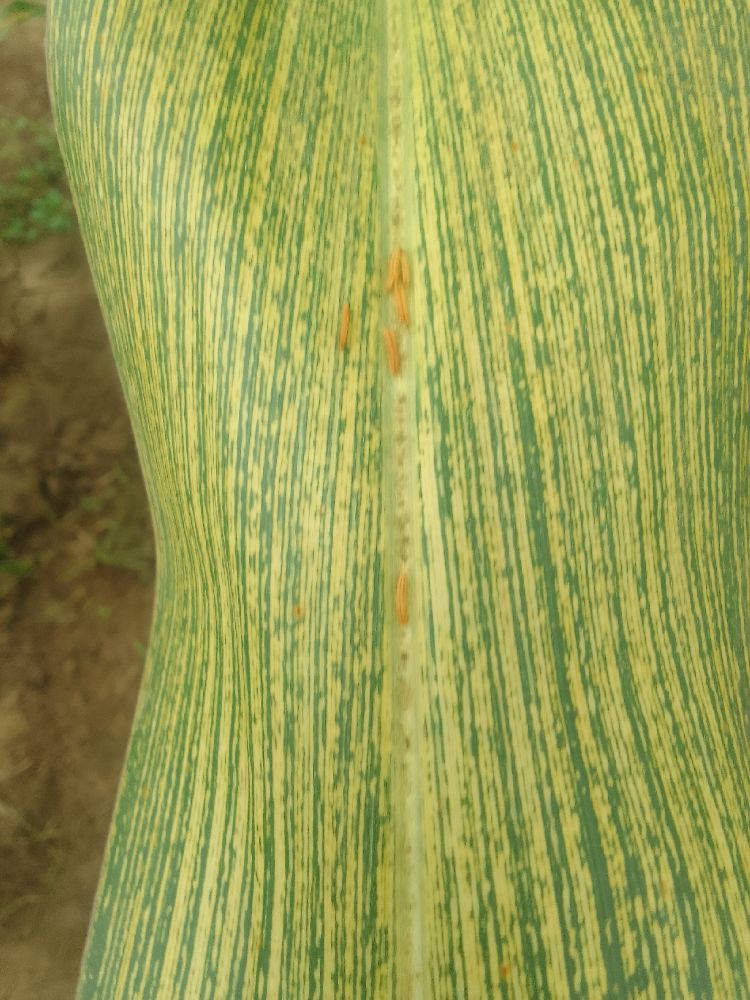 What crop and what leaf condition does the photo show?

maize, maize streak virus
